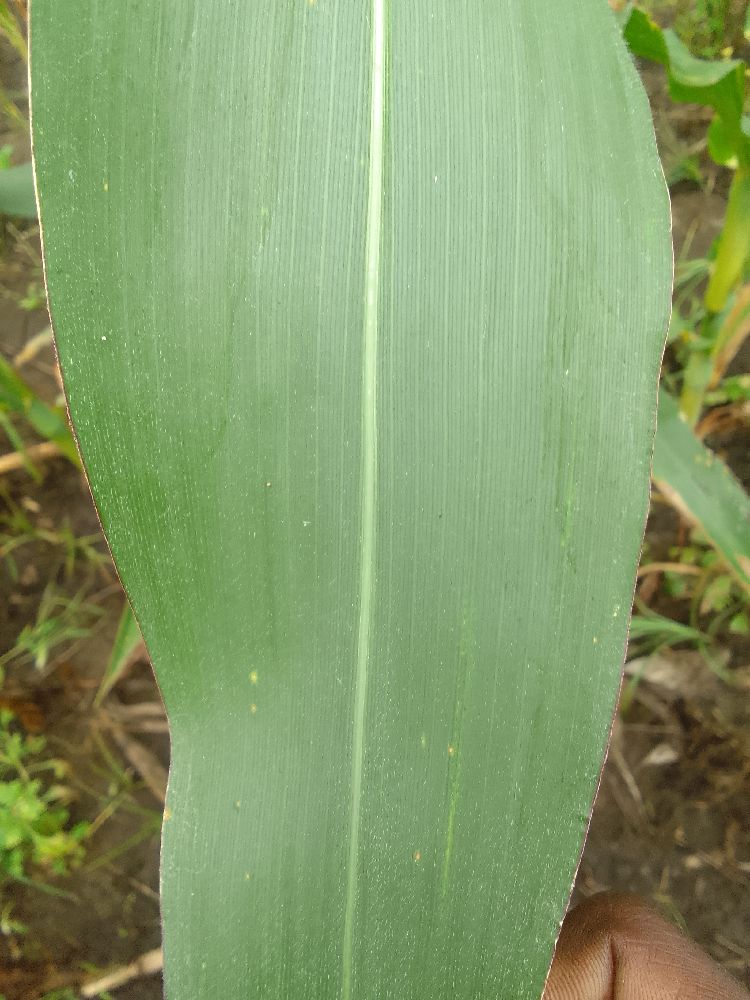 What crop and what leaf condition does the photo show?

maize, healthy
